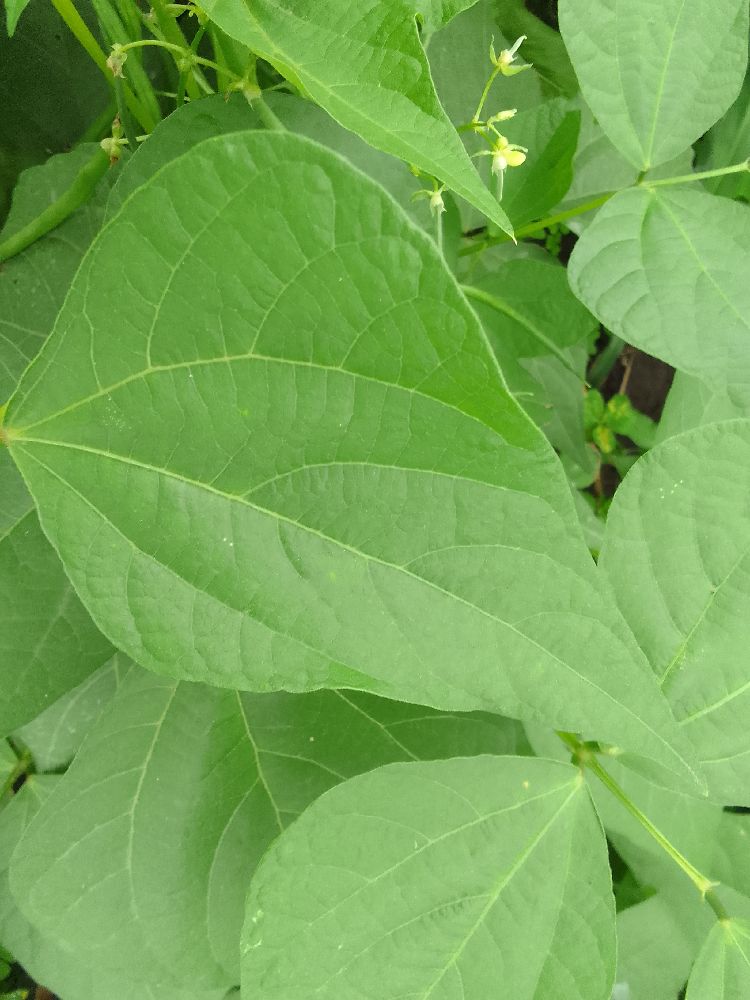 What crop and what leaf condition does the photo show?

common bean, healthy
